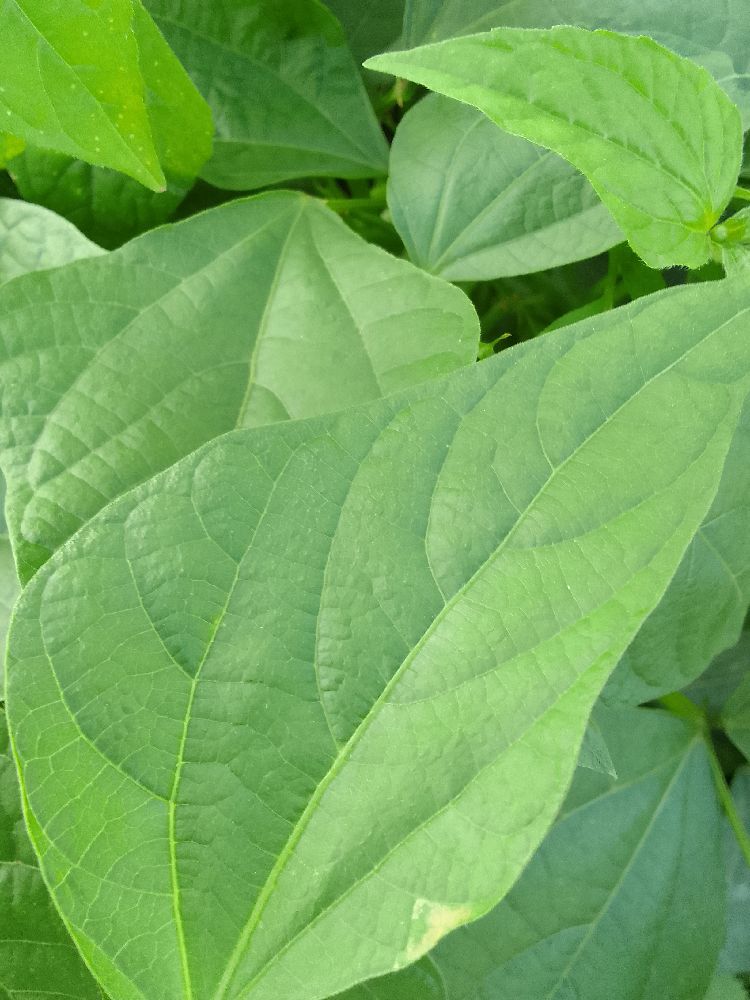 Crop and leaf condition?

common bean, healthy
